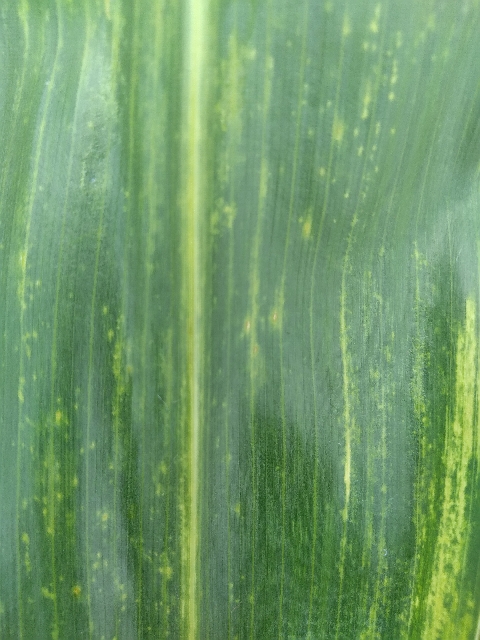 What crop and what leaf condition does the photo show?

maize, maize lethal necrosis
